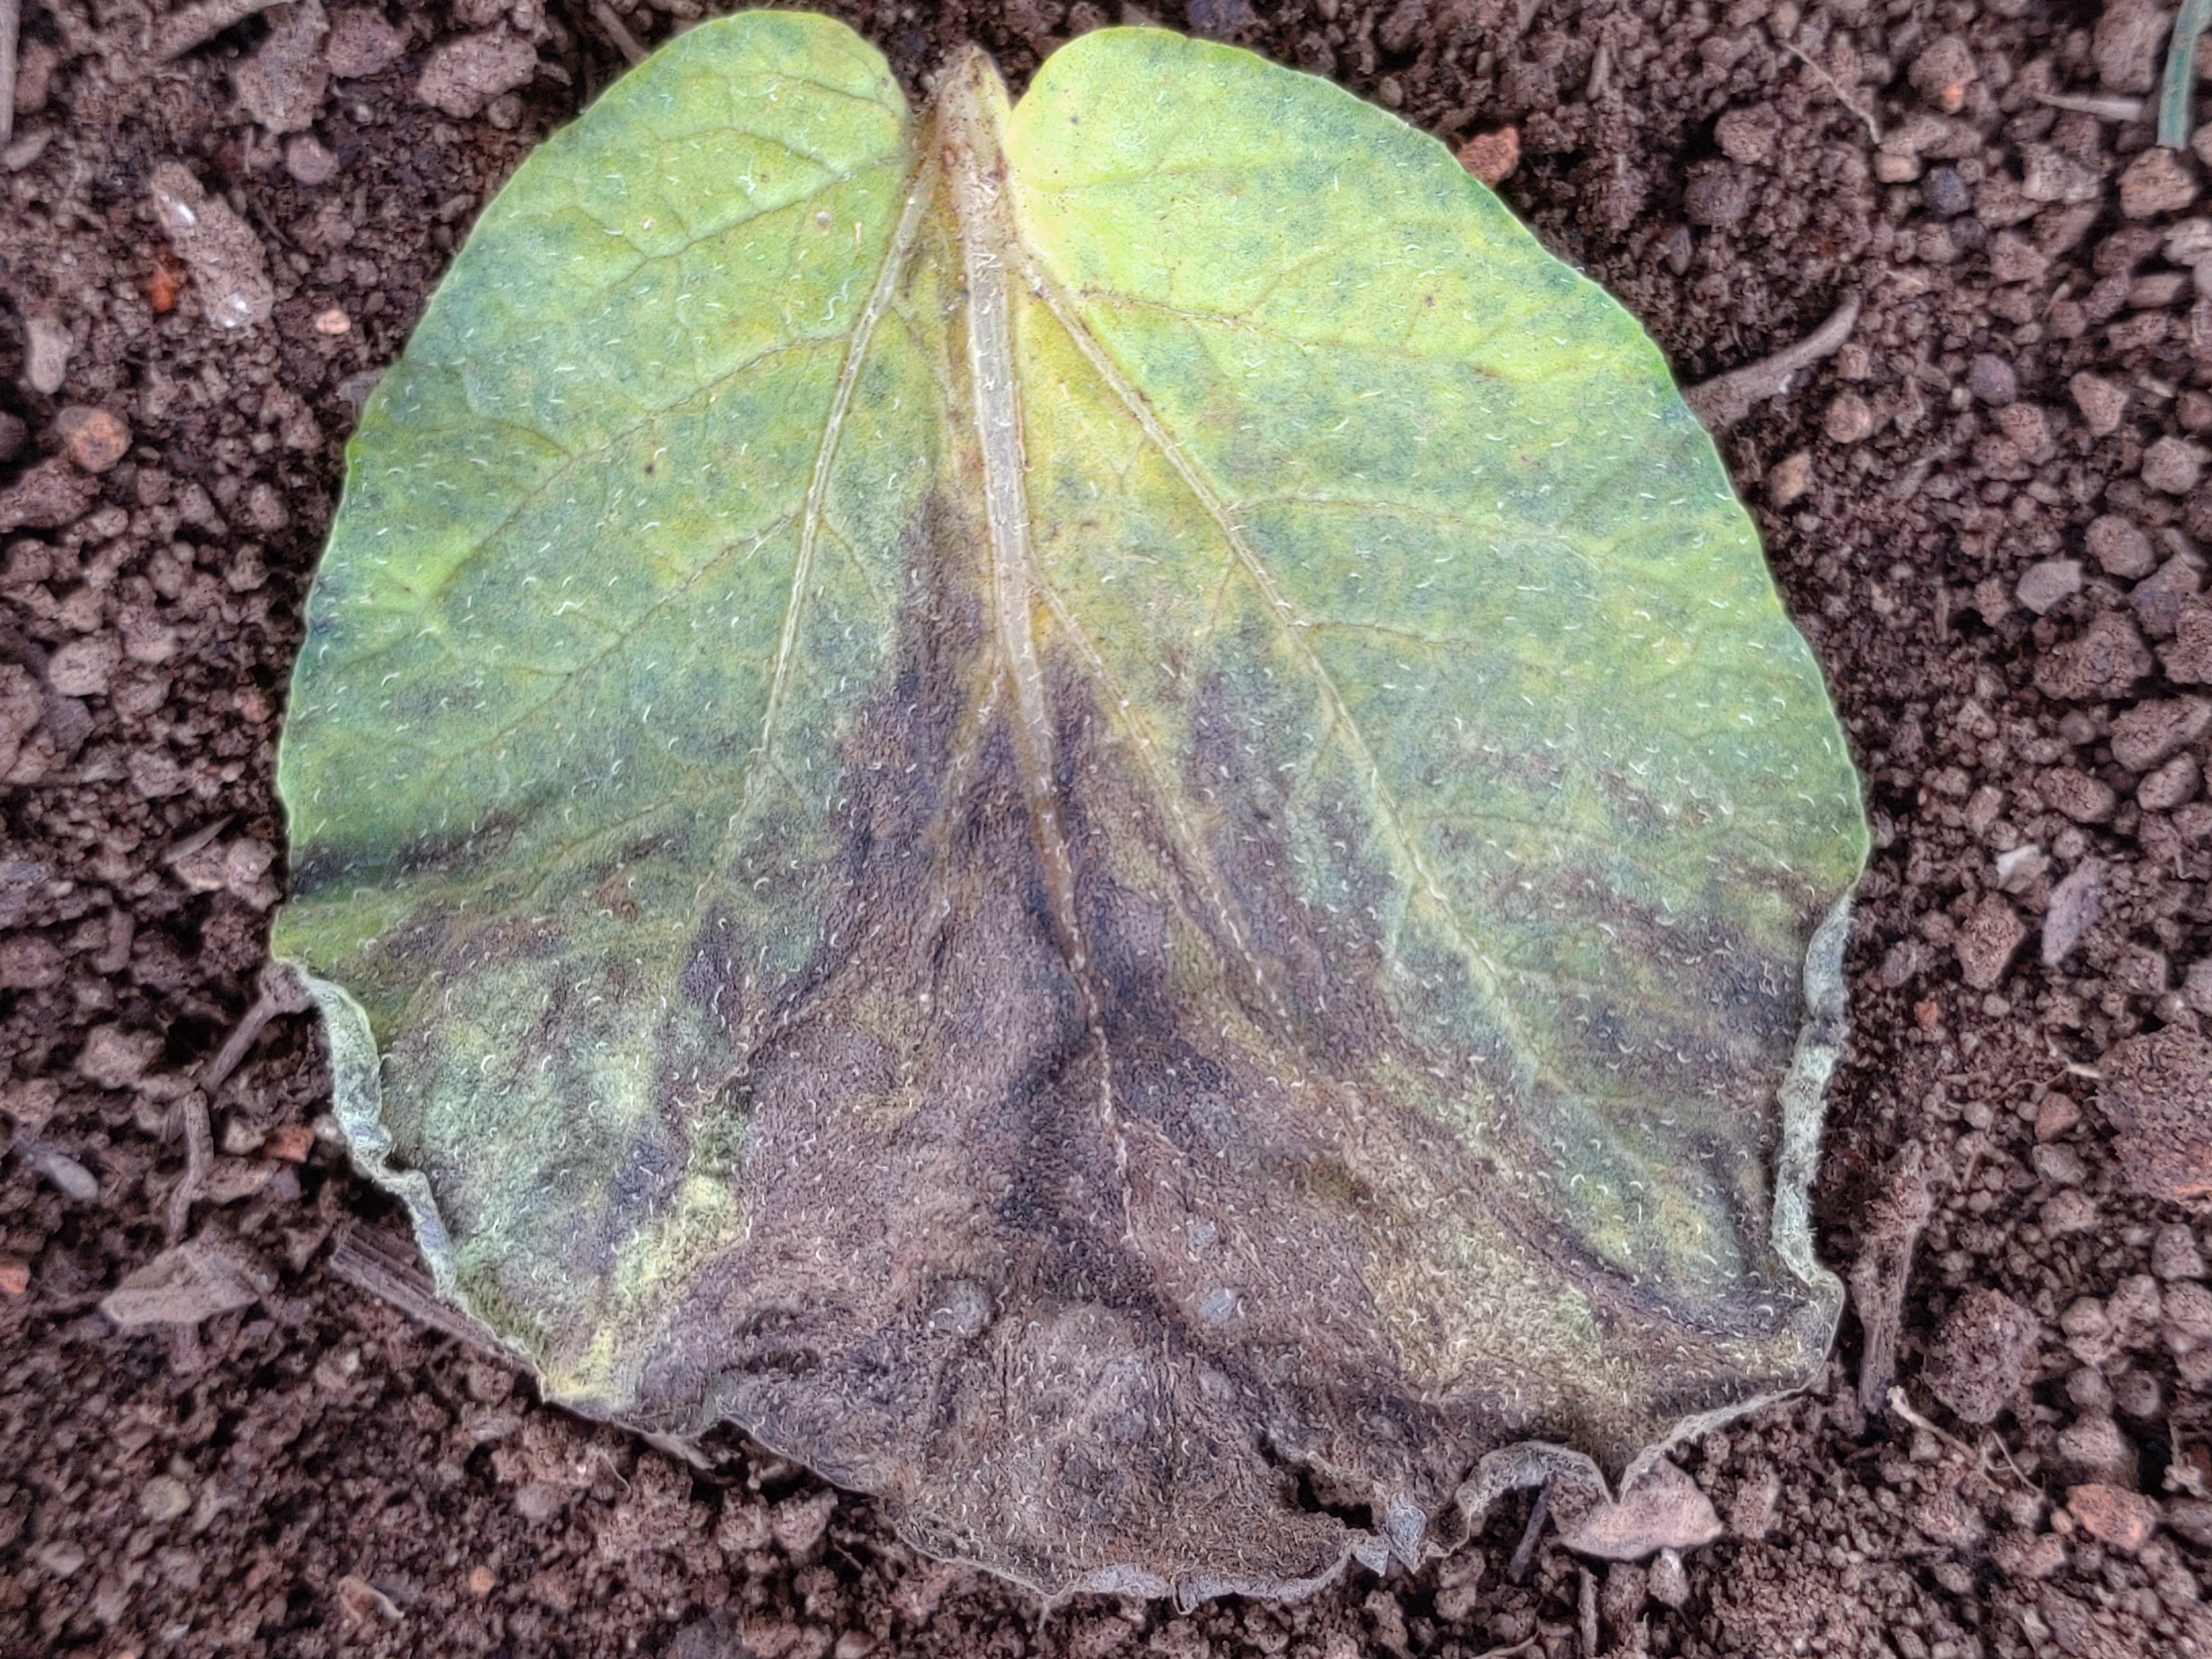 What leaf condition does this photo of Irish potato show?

late blight
